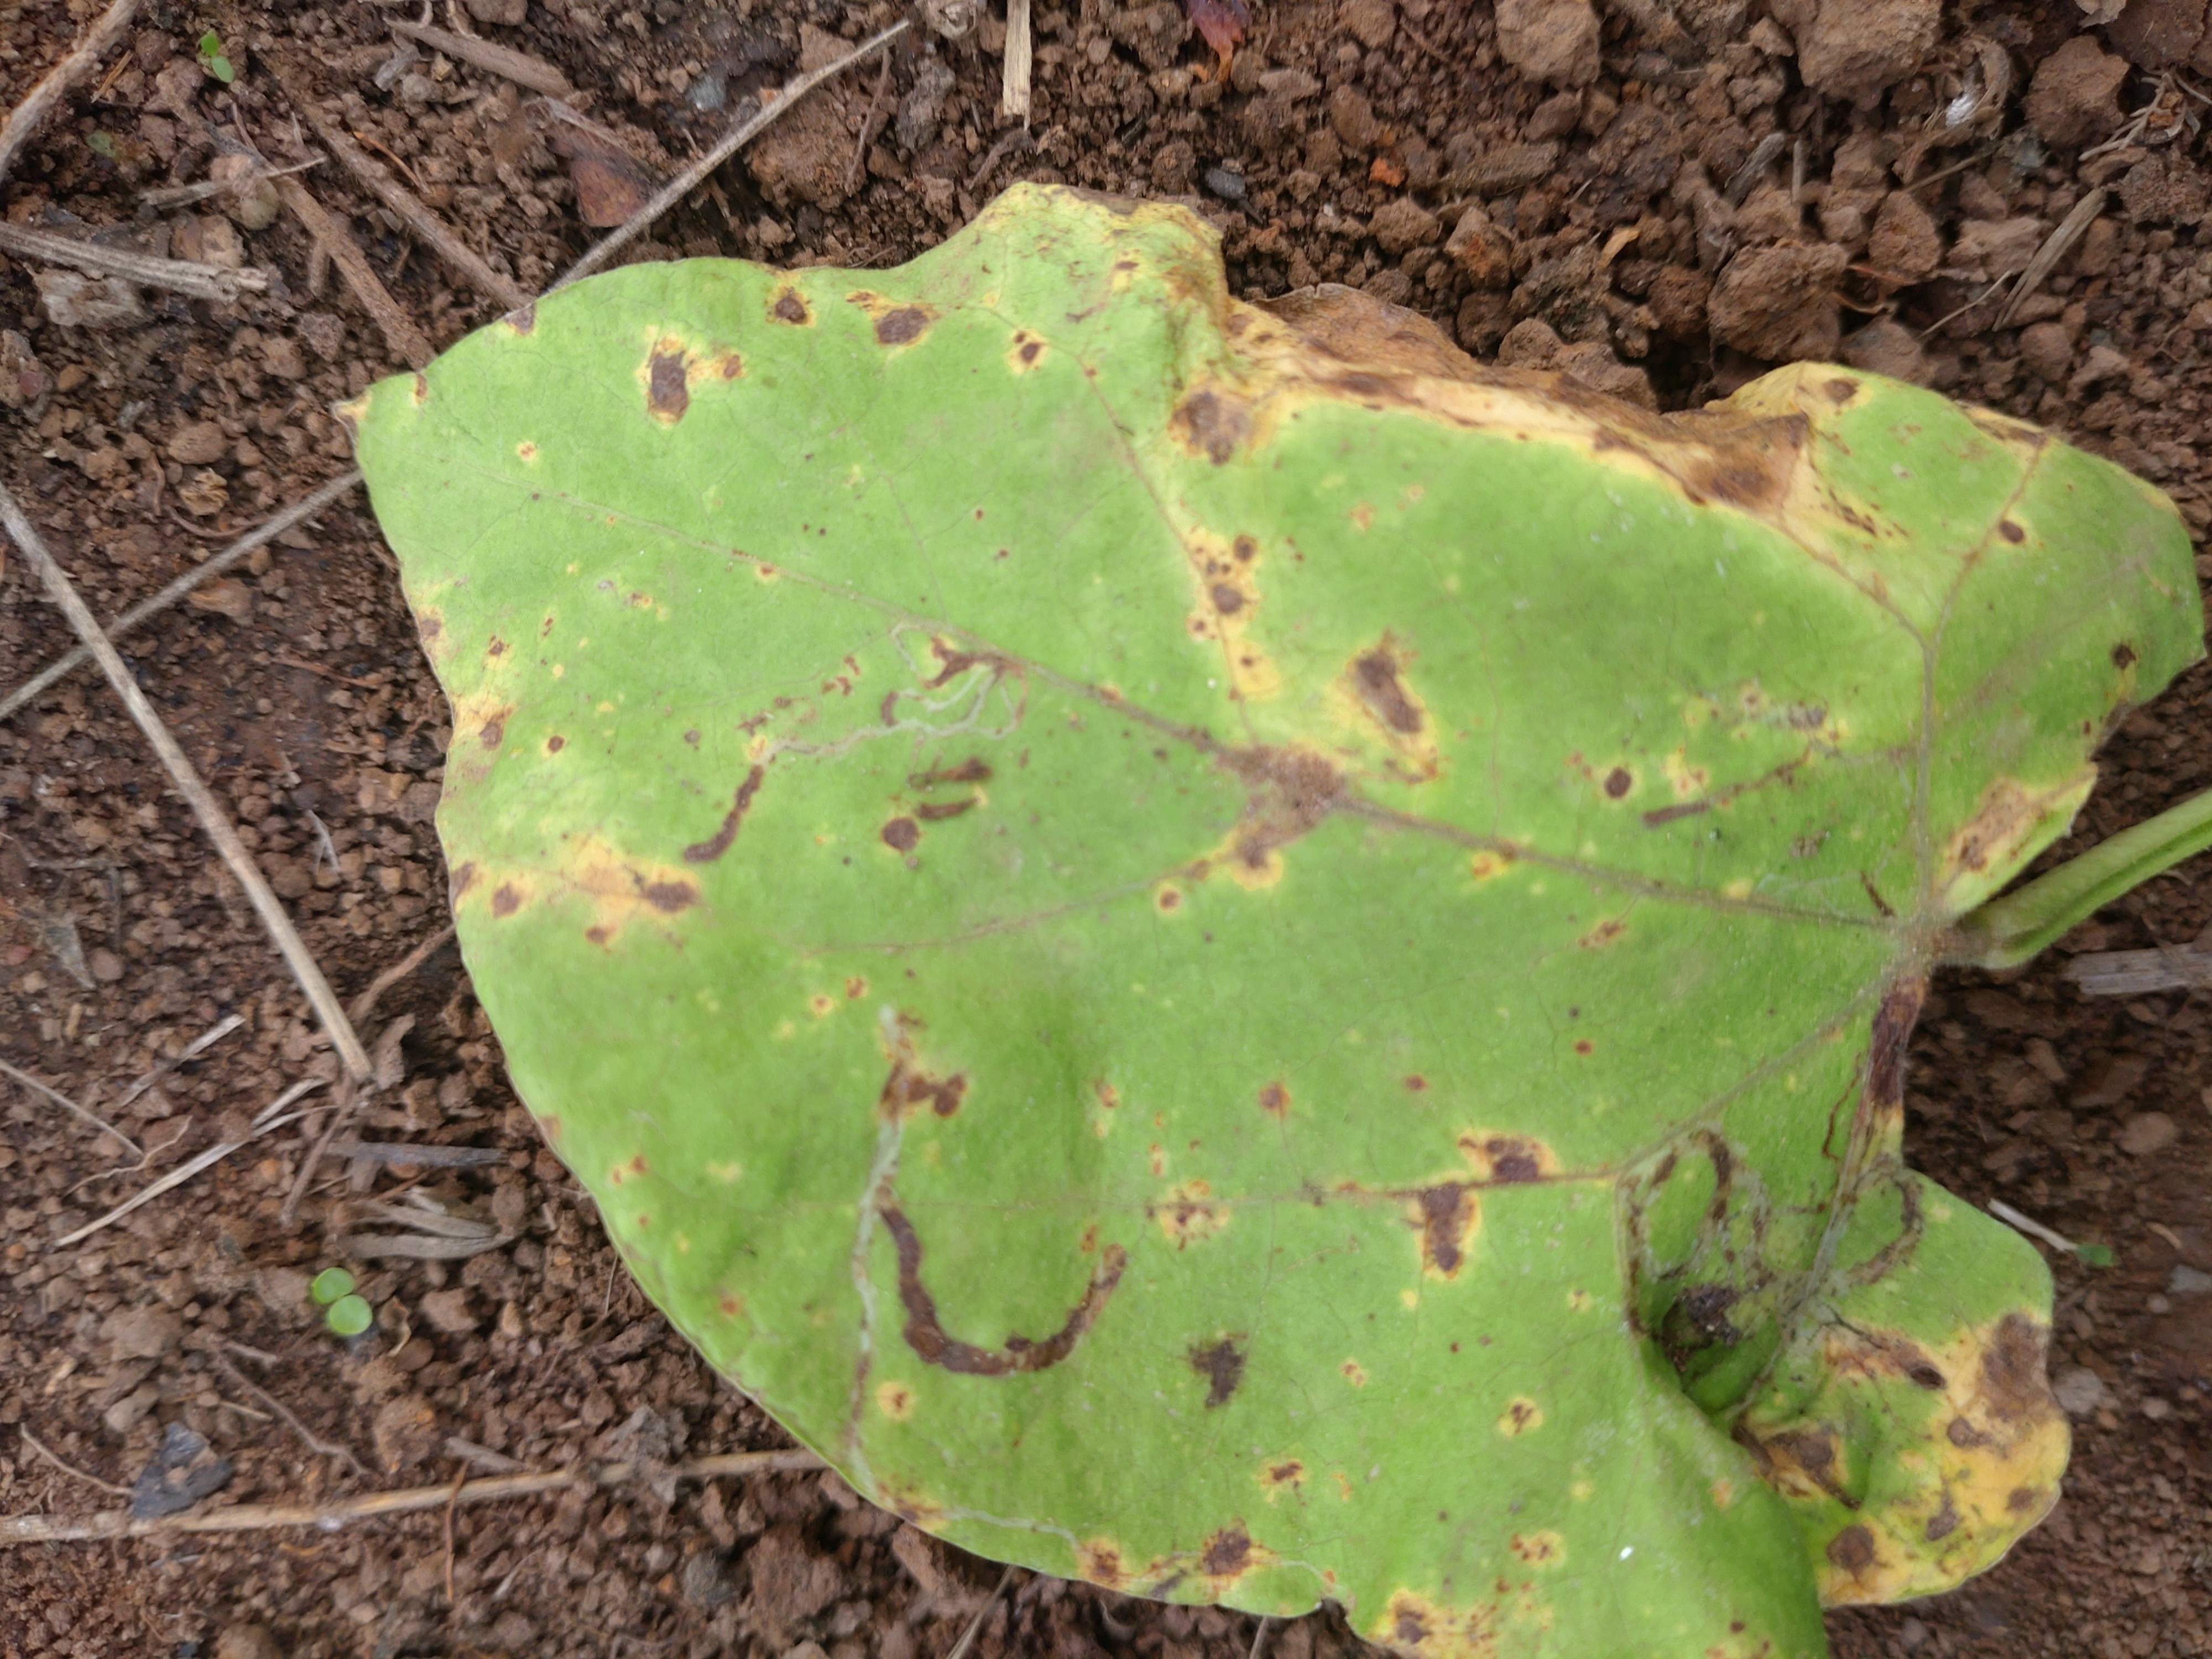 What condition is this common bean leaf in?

rust
